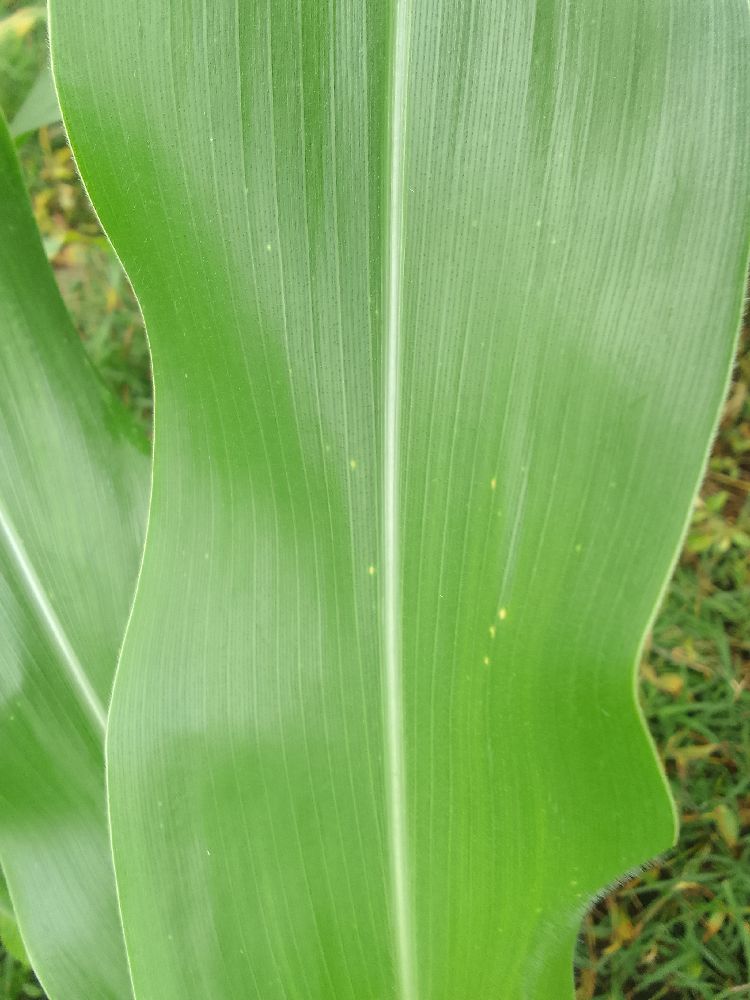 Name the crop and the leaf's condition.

maize, healthy
